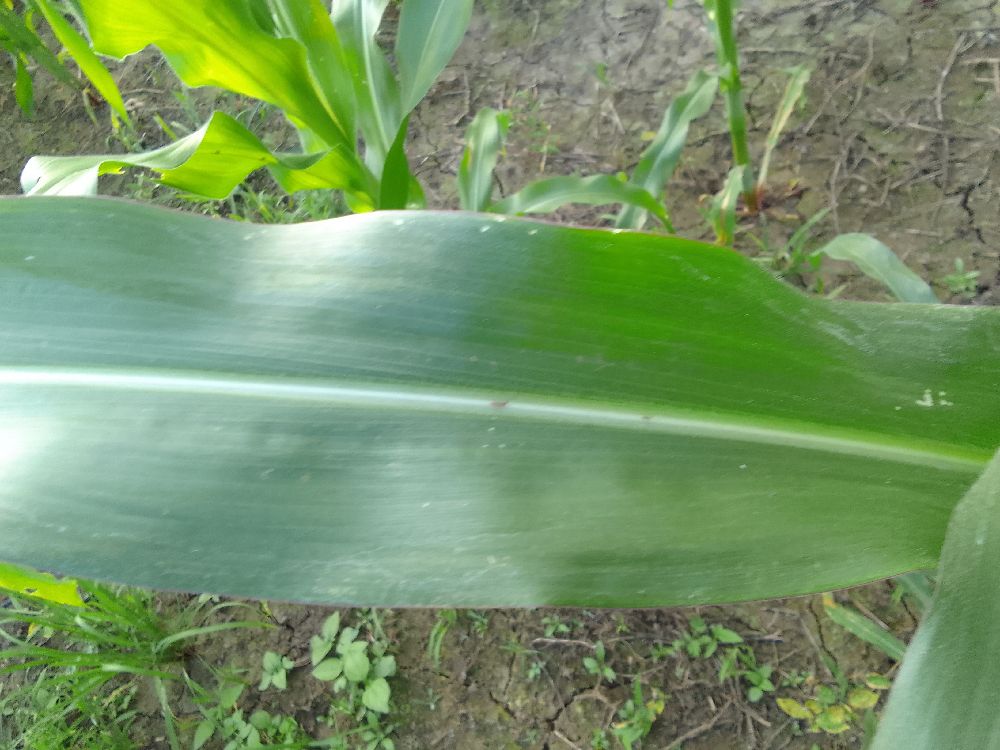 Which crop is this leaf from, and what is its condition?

maize, healthy
